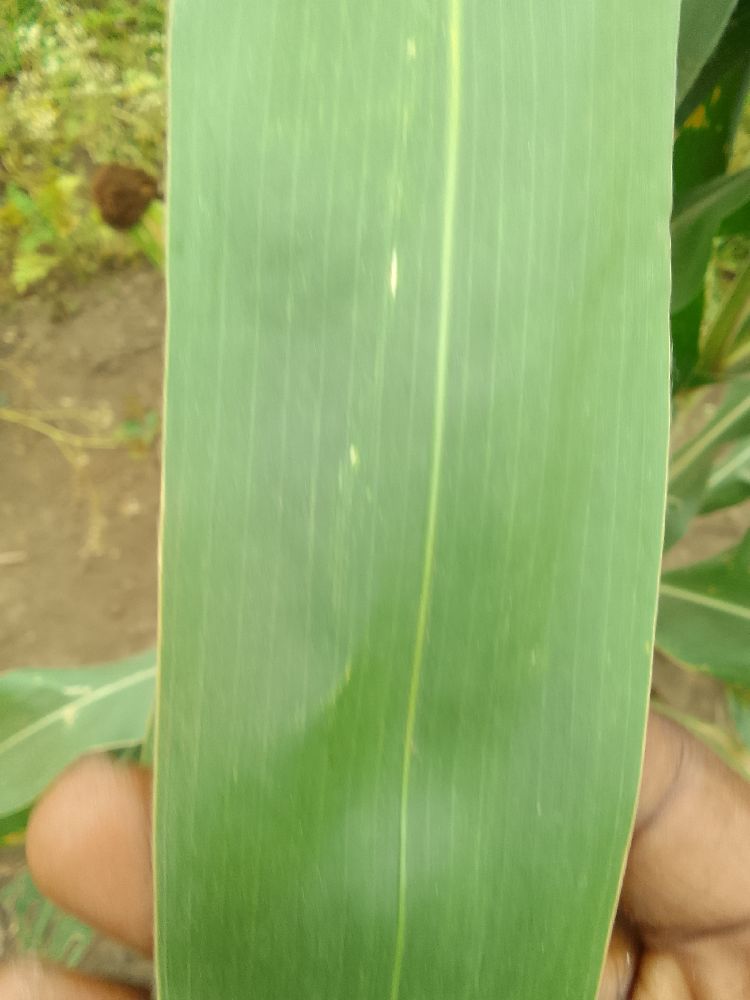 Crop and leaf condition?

maize, healthy
